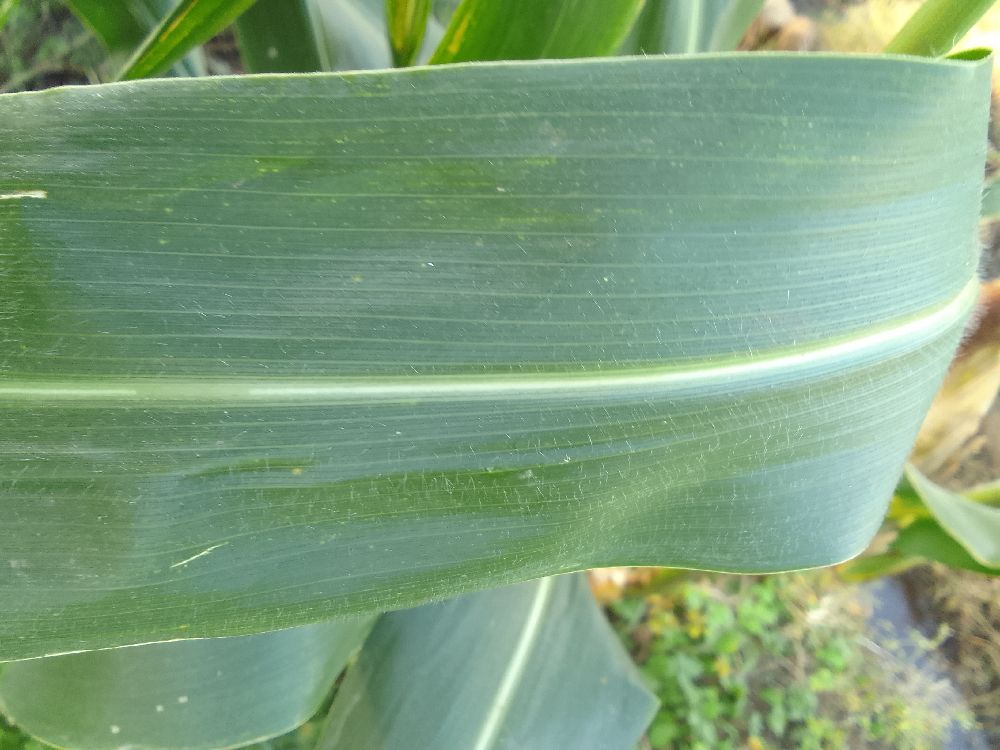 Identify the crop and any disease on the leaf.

maize, healthy
